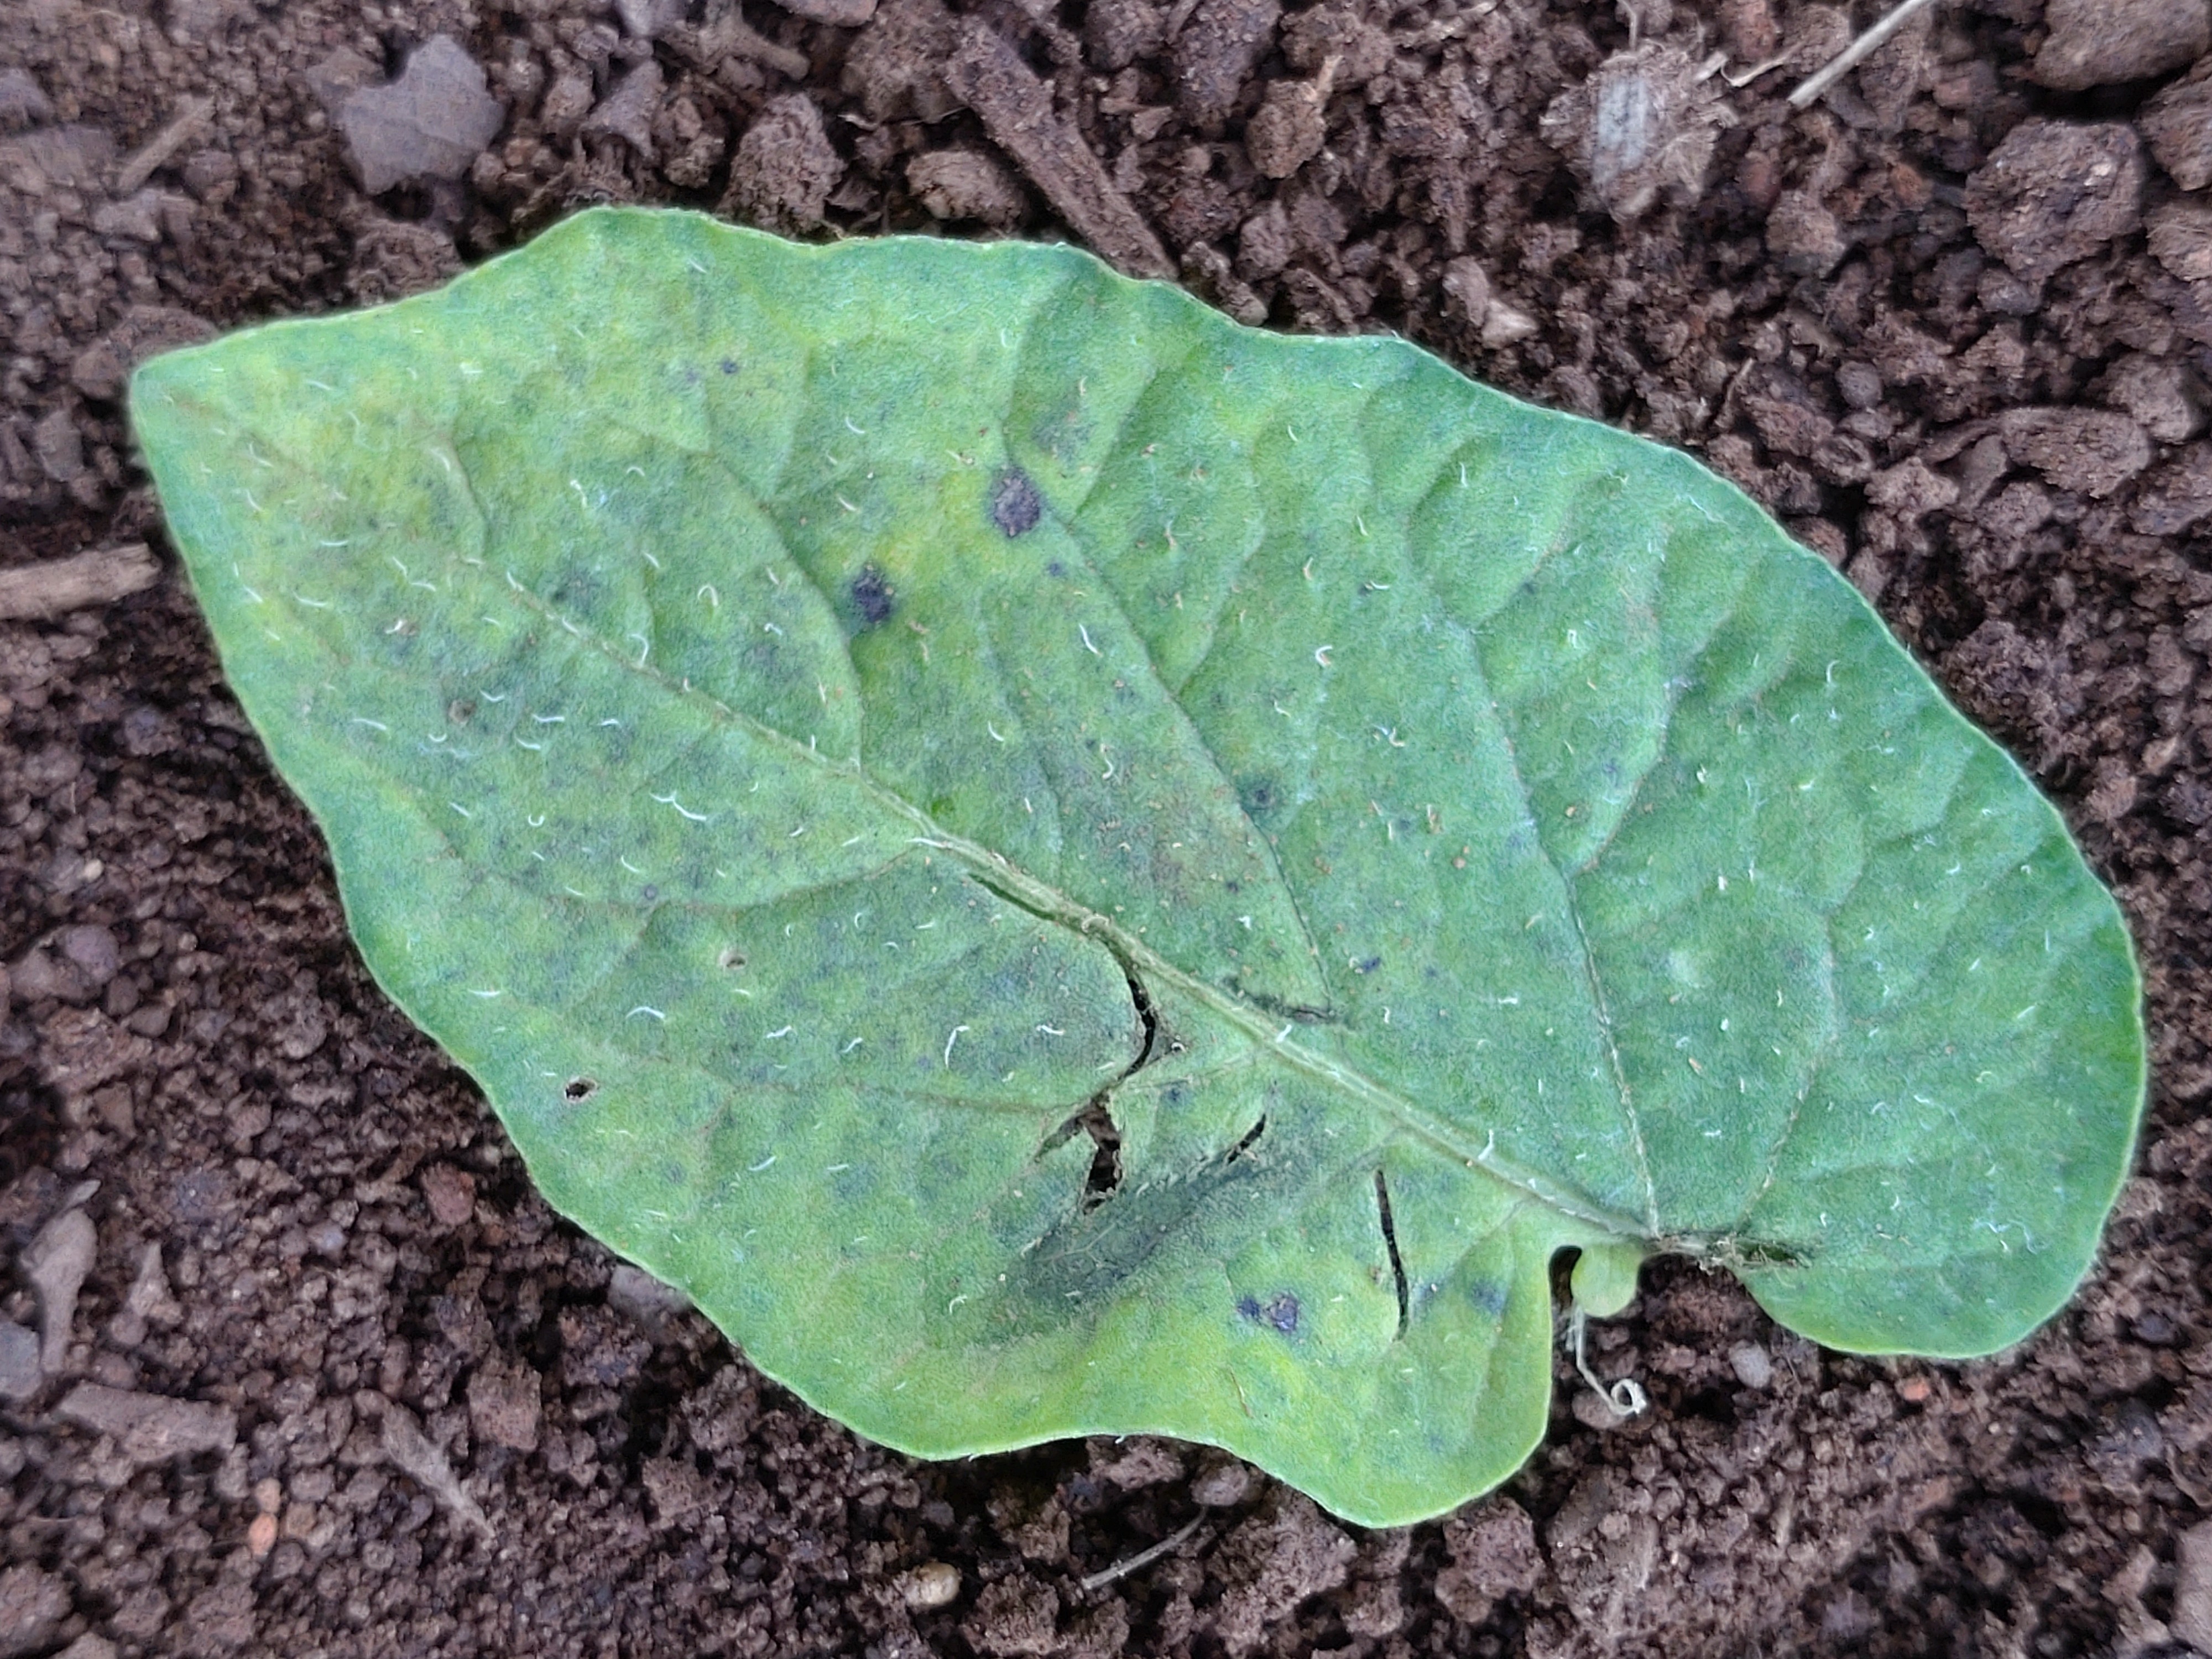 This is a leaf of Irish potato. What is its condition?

late blight
